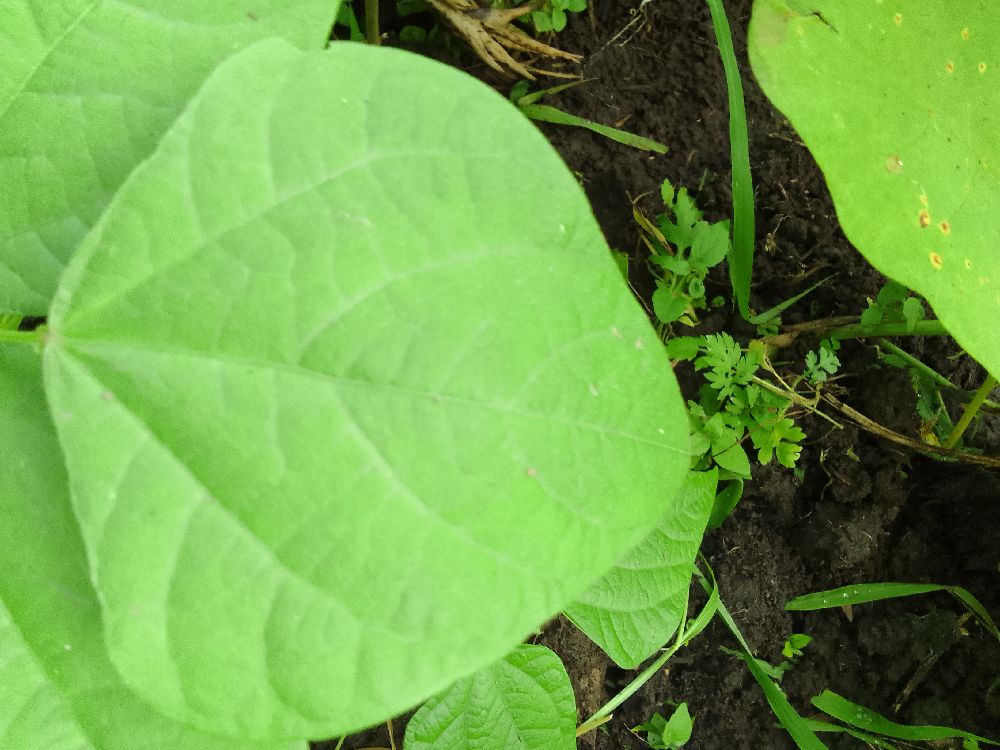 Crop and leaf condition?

common bean, healthy
